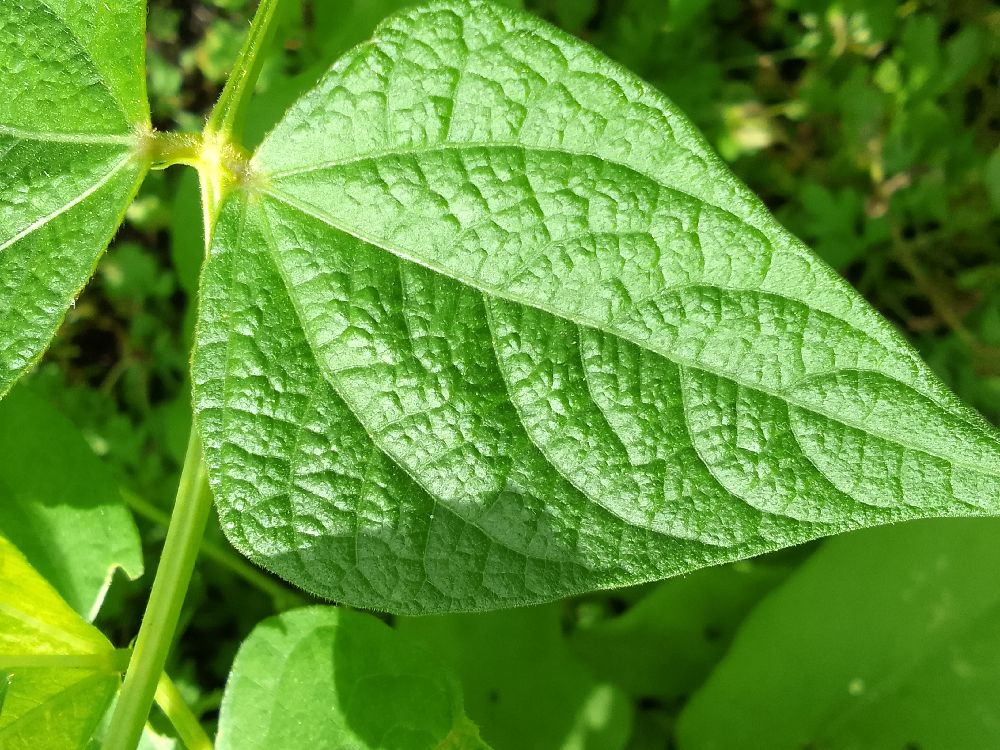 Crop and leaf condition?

common bean, healthy
